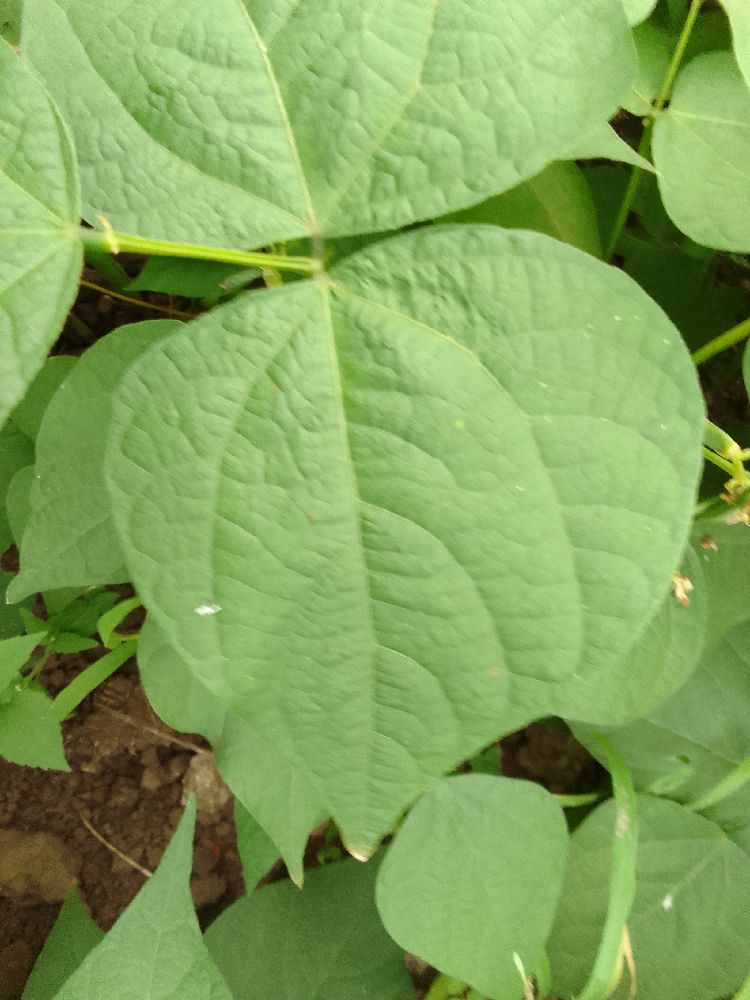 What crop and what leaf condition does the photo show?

common bean, healthy
